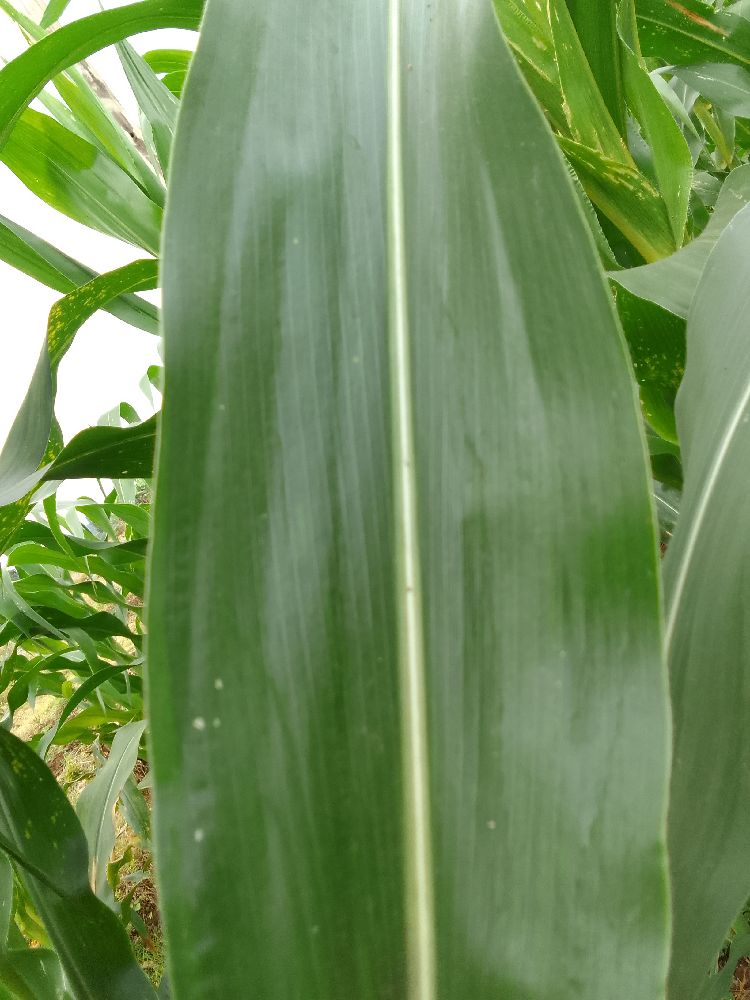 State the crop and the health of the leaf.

maize, healthy
